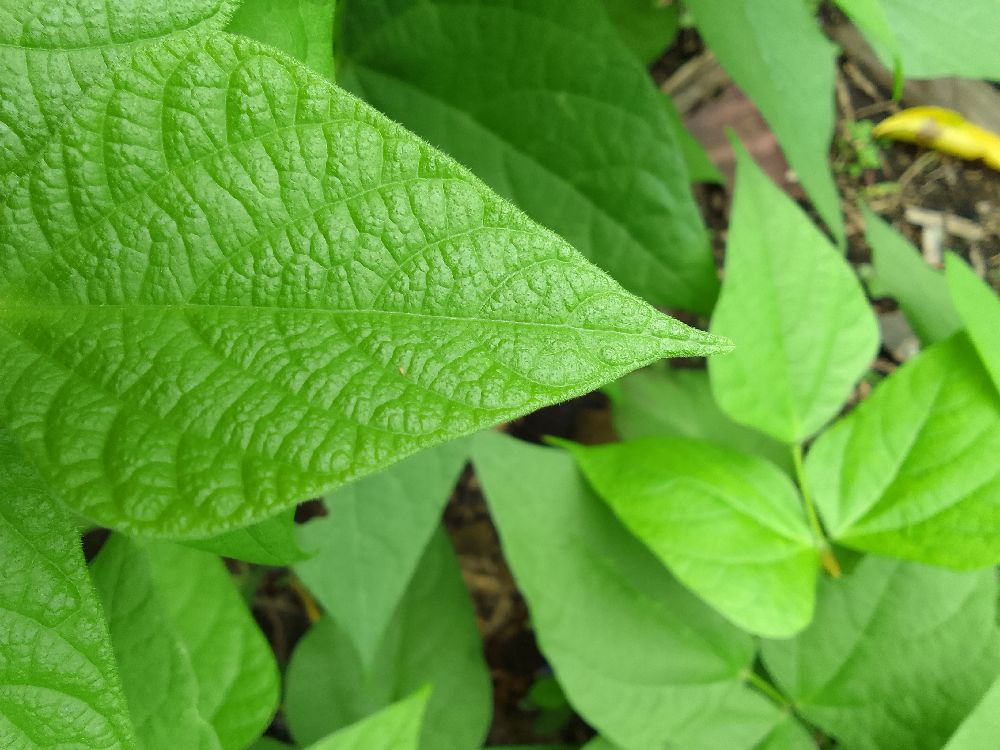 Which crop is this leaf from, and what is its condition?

common bean, healthy
